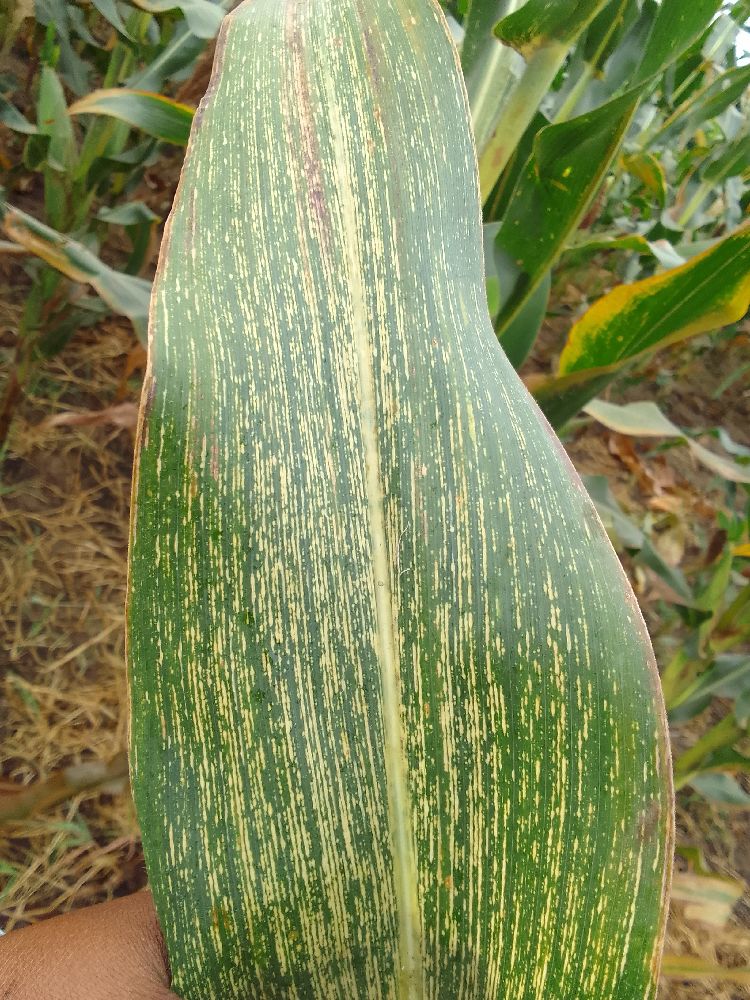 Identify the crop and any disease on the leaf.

maize, maize streak virus
